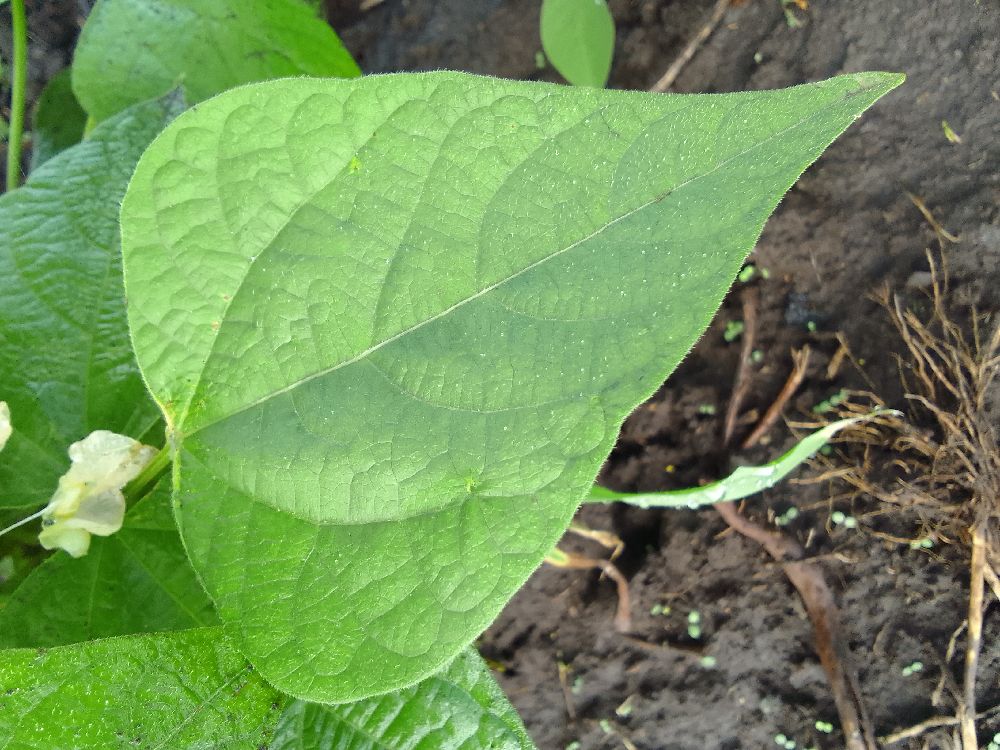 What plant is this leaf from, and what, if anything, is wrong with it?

common bean, healthy
